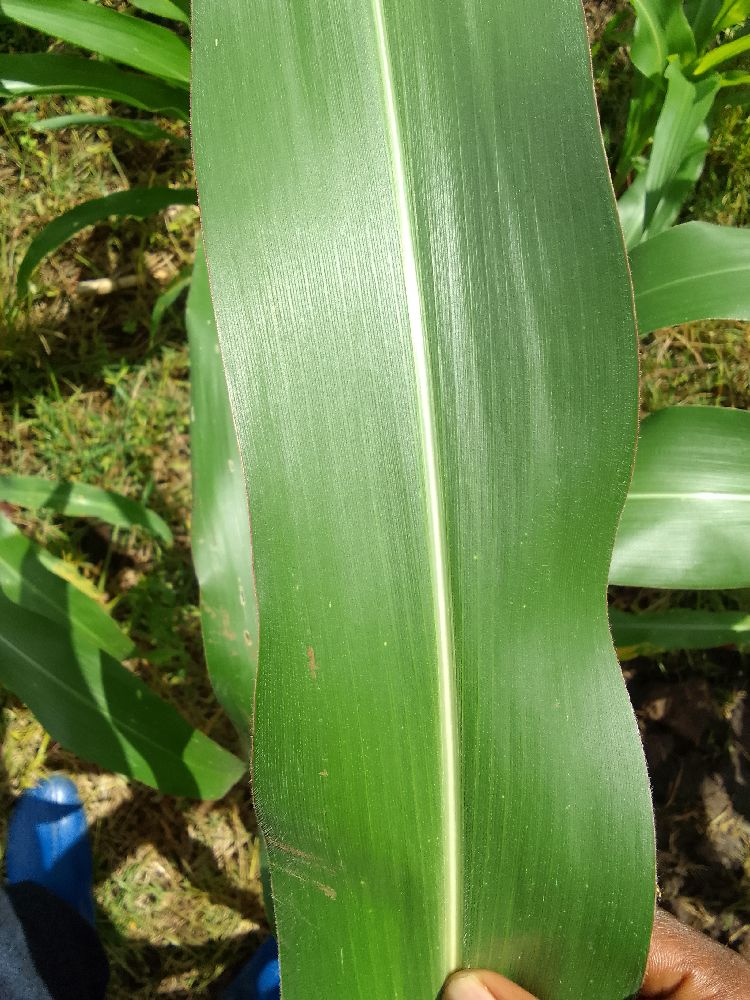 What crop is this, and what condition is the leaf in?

maize, healthy
